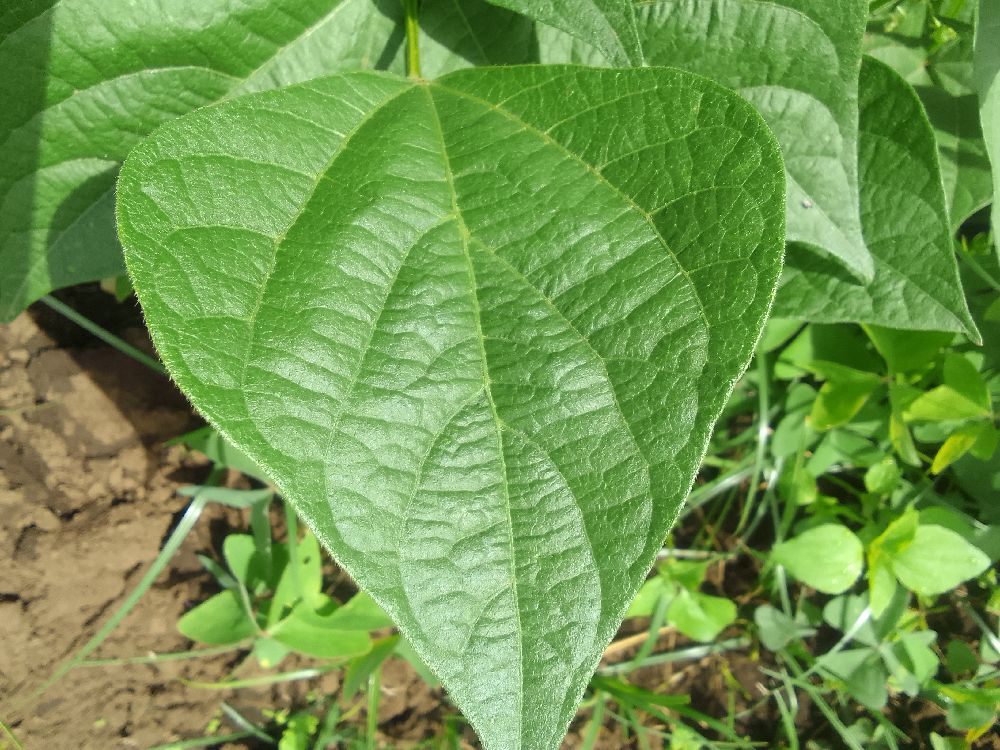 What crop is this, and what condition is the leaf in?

common bean, healthy
